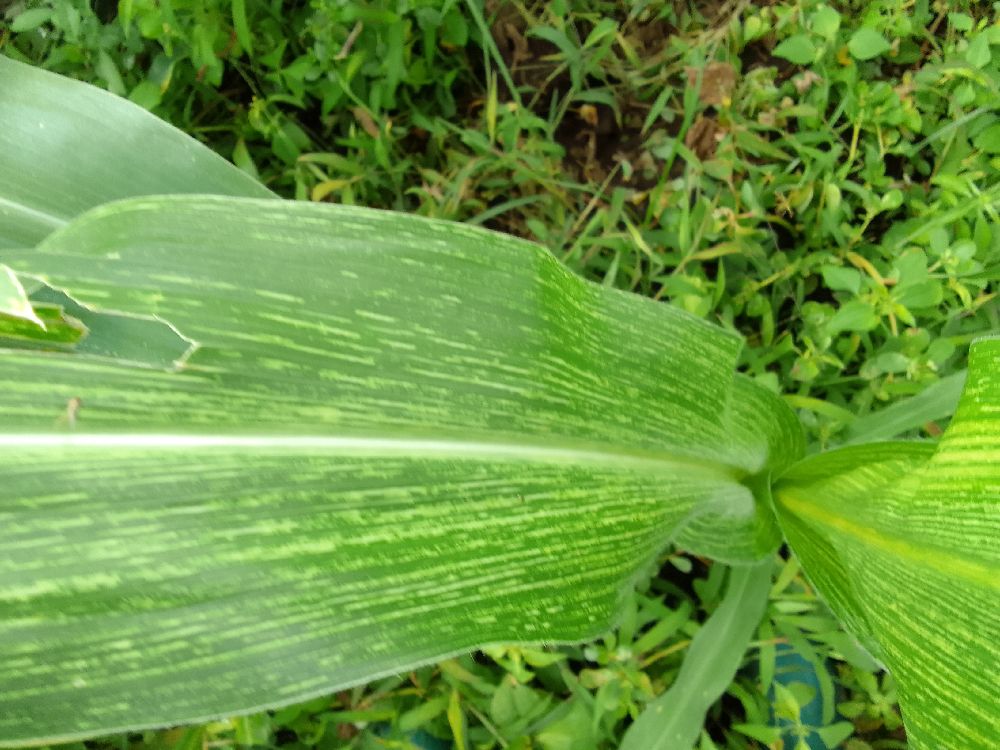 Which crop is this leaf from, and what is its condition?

maize, maize streak virus
